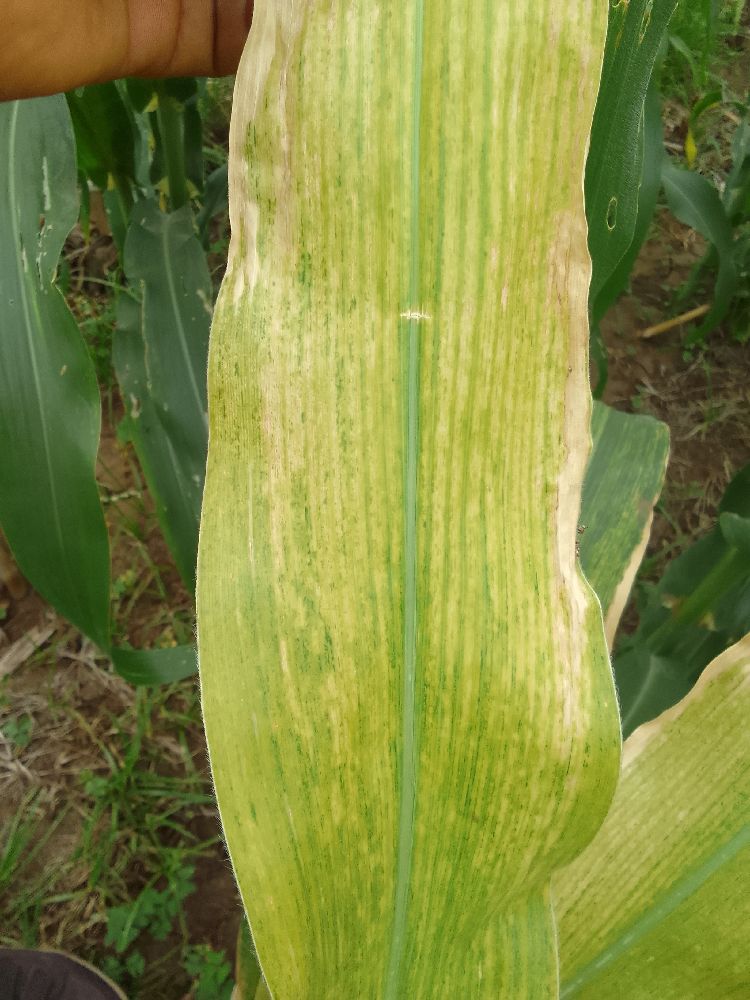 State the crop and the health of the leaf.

maize, maize lethal necrosis
